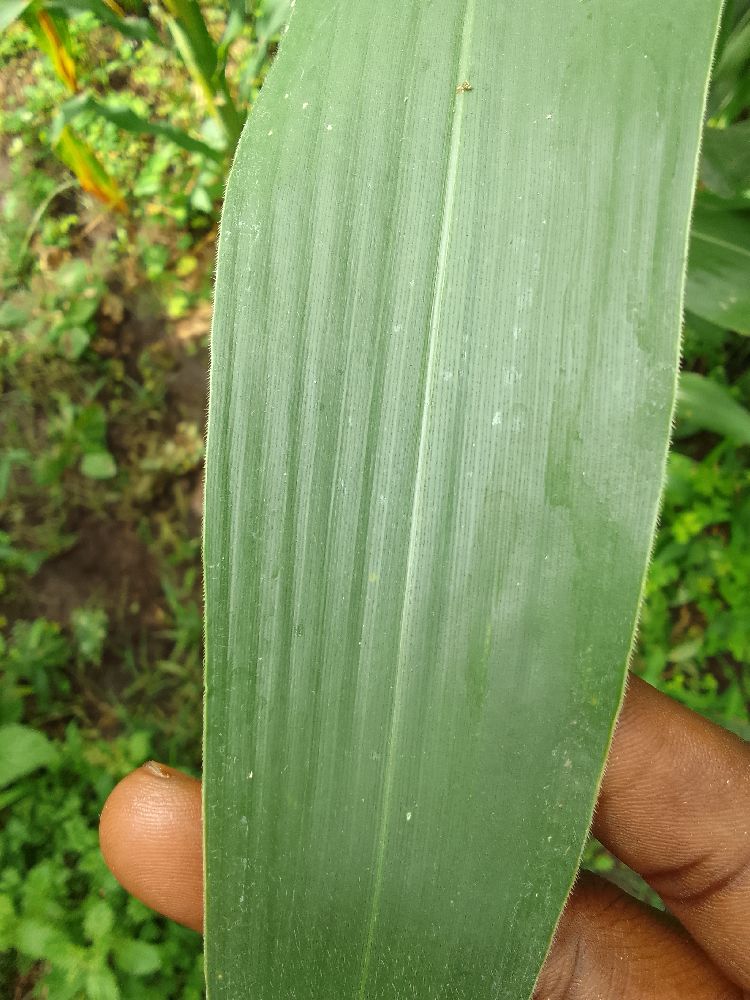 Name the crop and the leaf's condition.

maize, healthy
